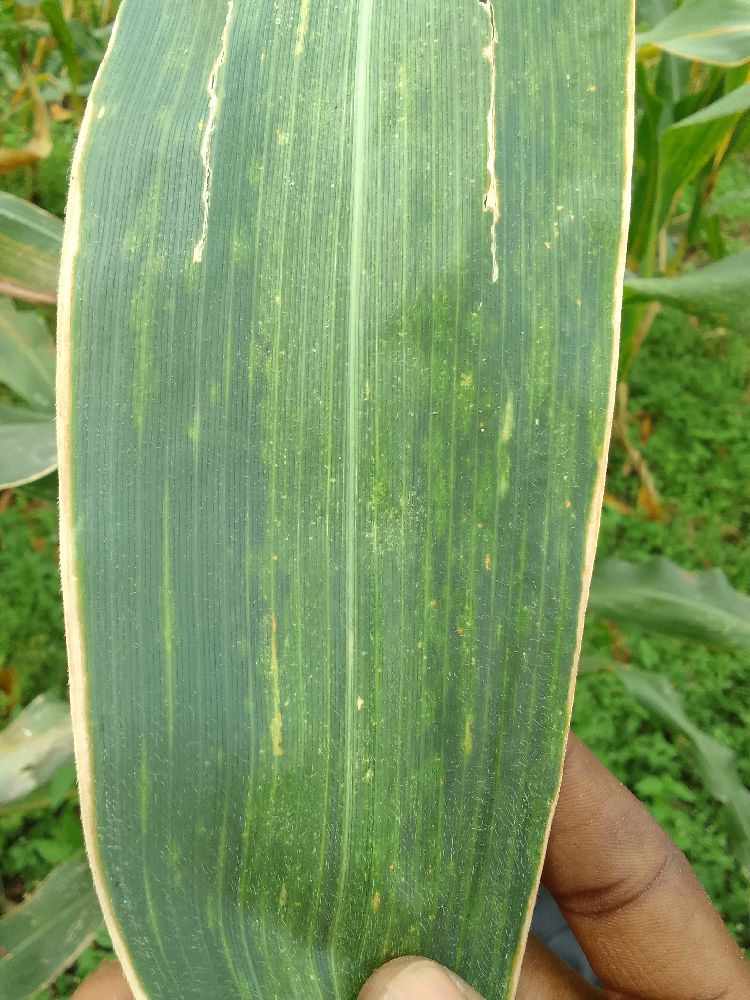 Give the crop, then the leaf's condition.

maize, maize lethal necrosis
